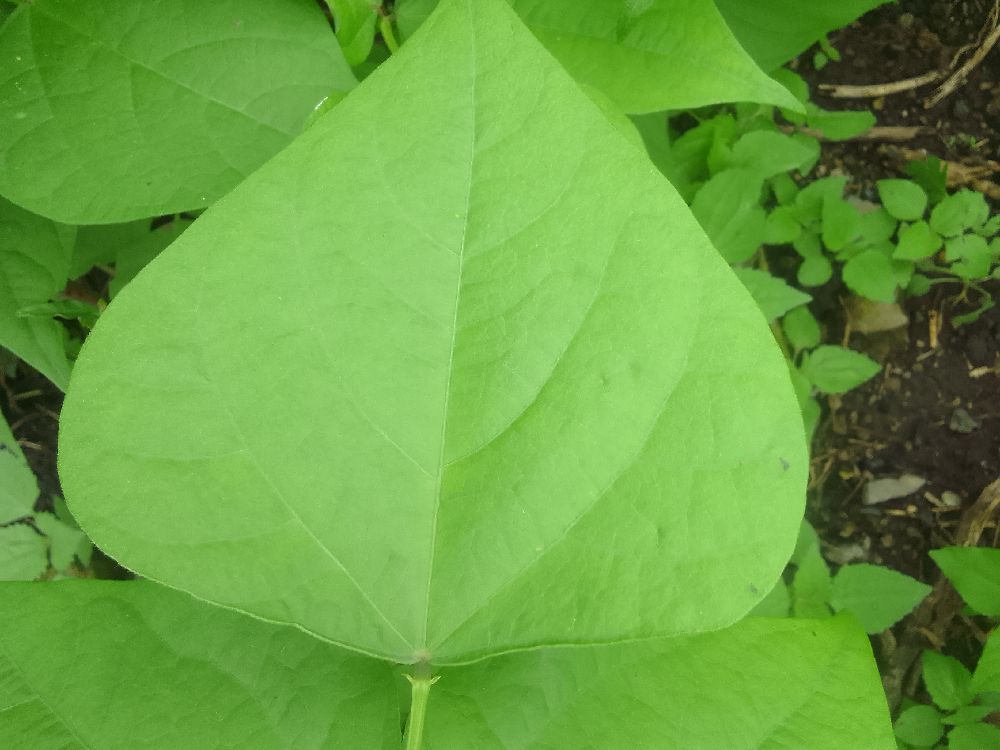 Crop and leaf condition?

common bean, healthy
